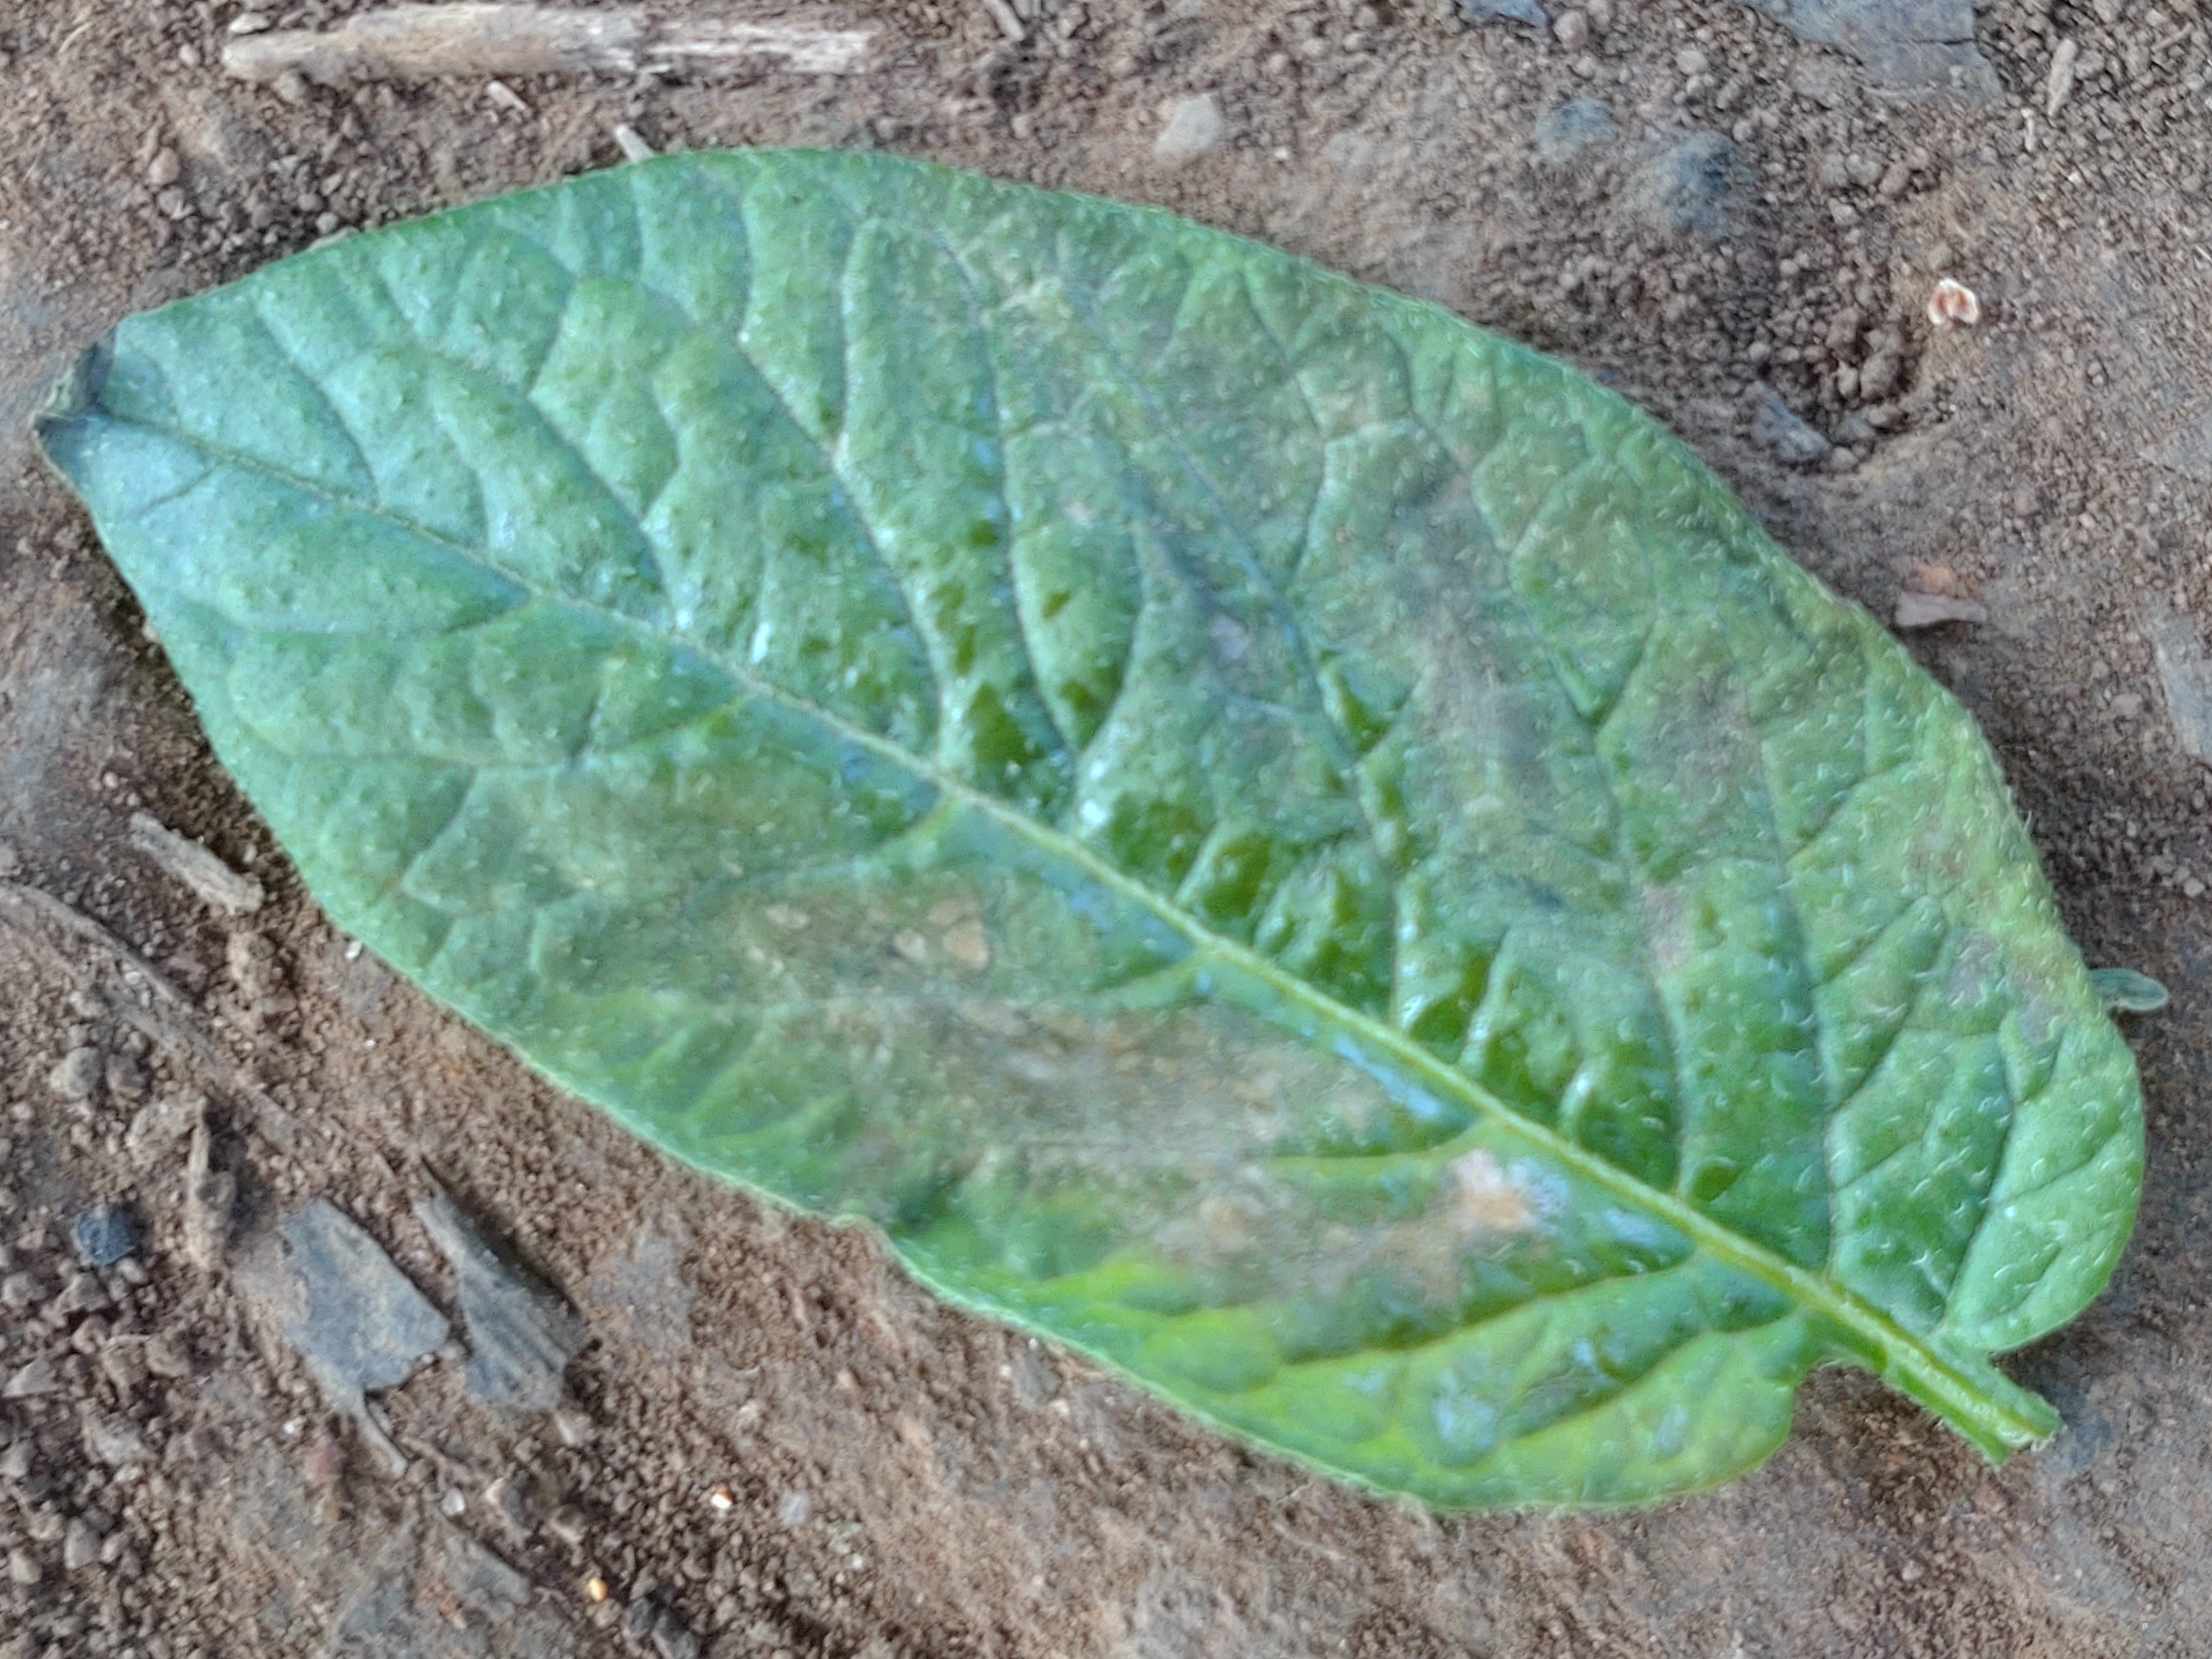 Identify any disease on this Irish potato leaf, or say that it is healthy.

early blight
